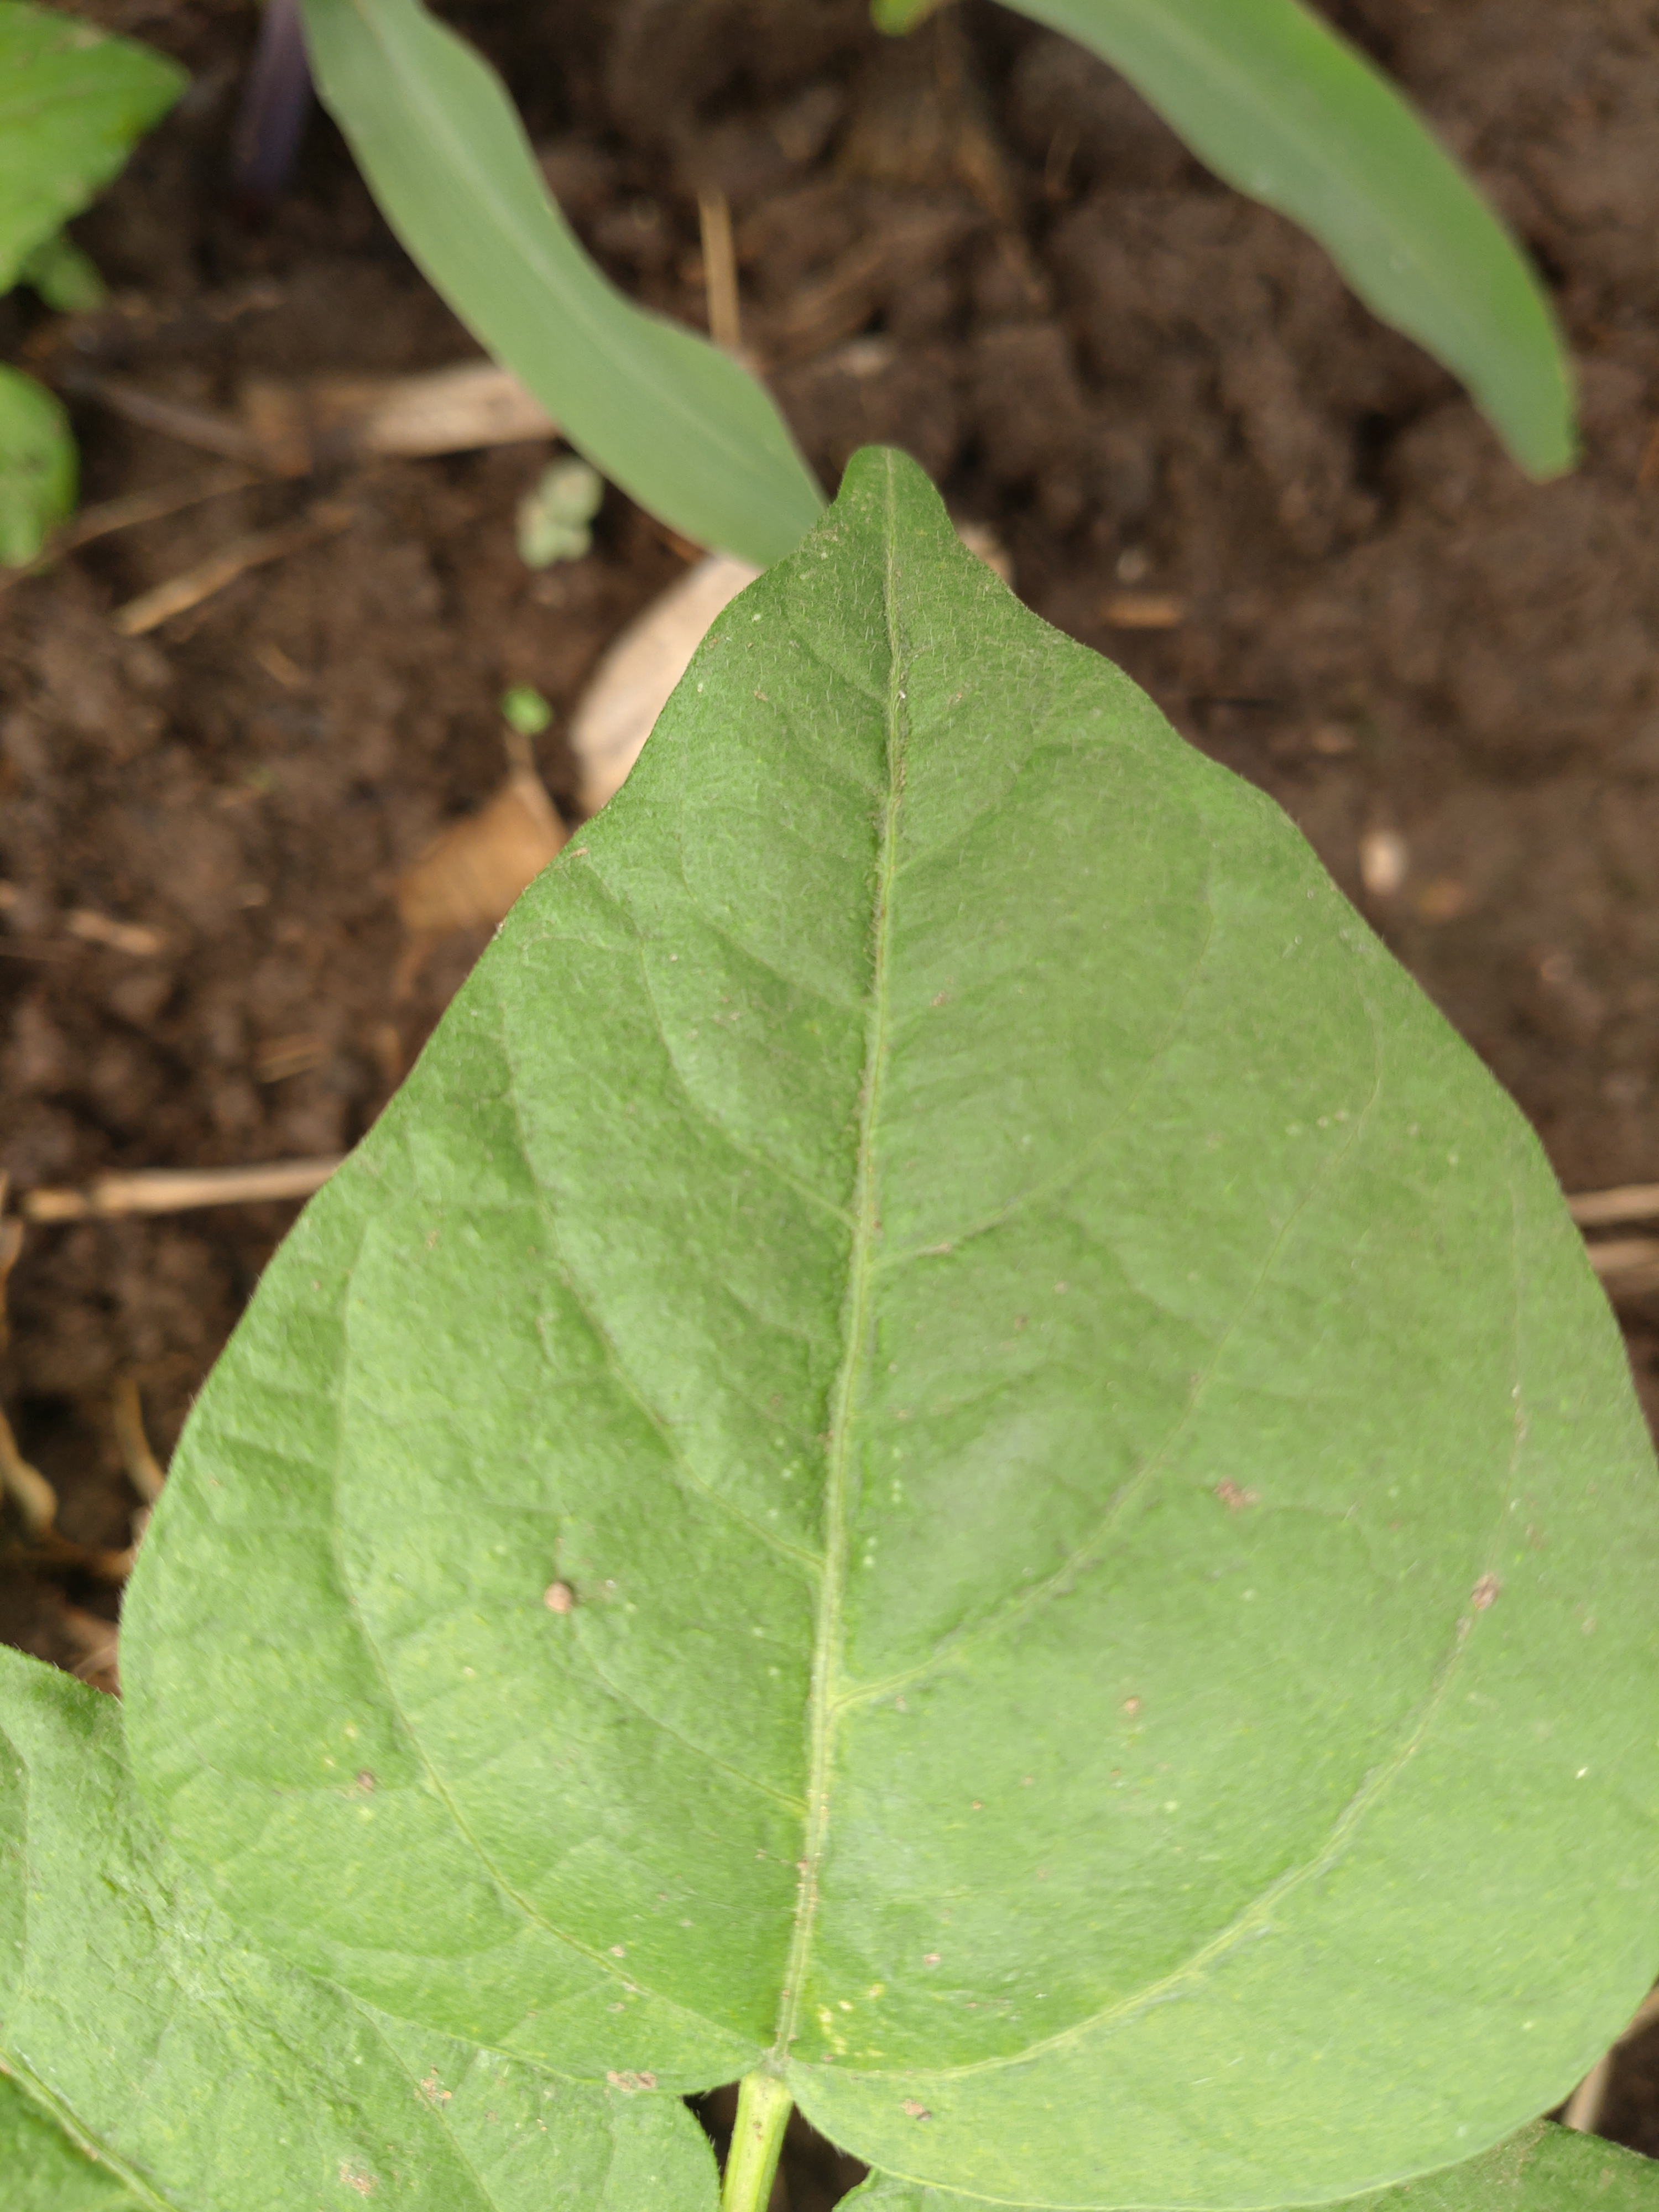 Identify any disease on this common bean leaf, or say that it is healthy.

healthy
